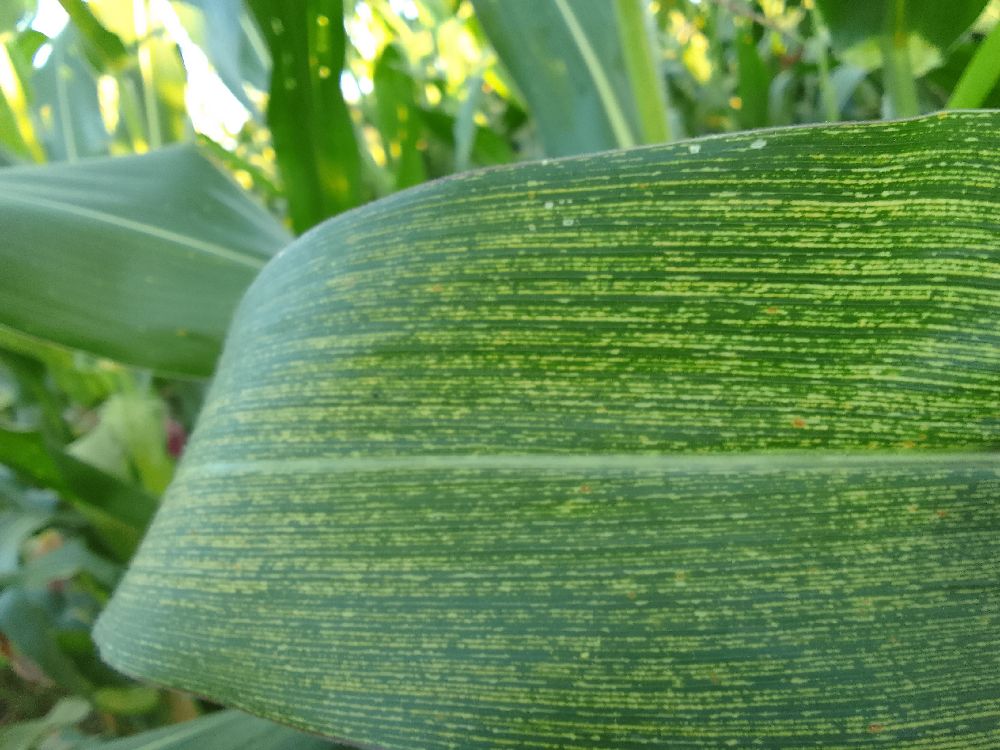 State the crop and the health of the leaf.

maize, maize streak virus
